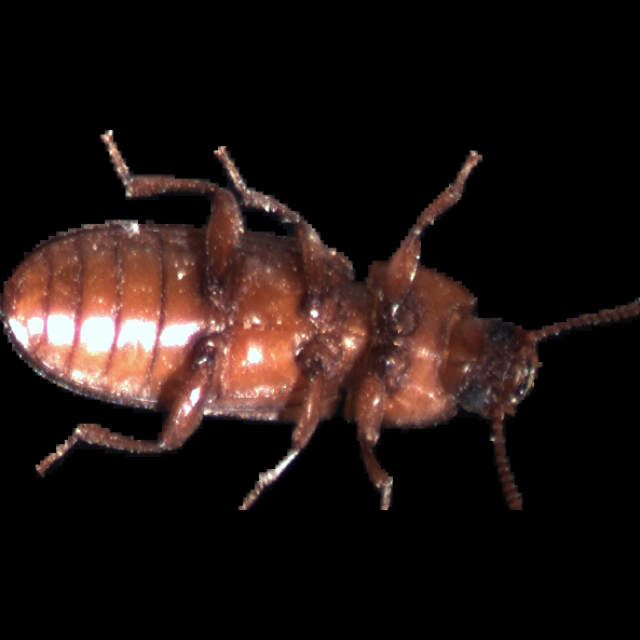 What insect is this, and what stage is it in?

mealworm beetle
